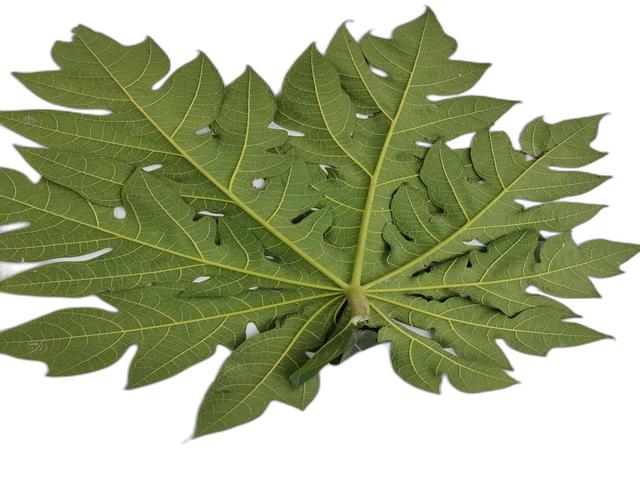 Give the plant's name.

papaya
